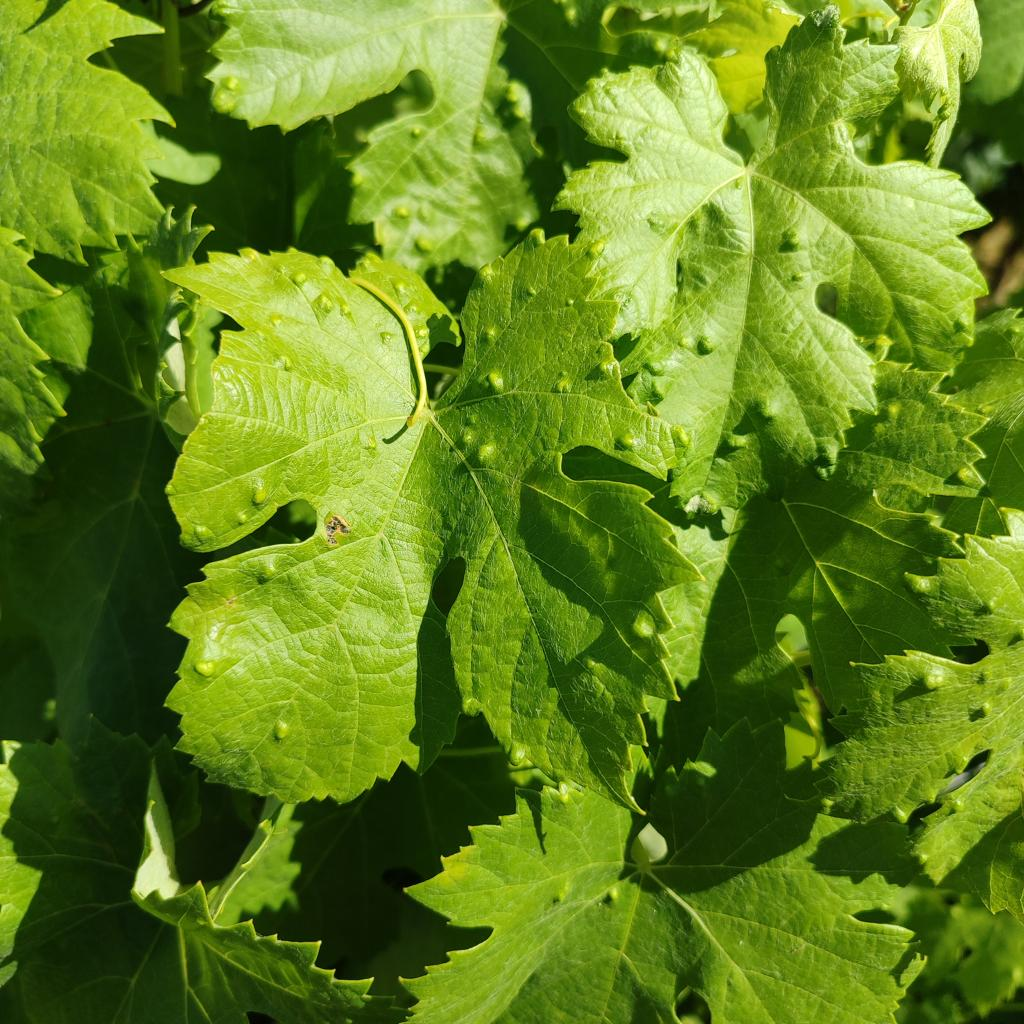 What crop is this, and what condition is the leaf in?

grapevine, erineum mite
